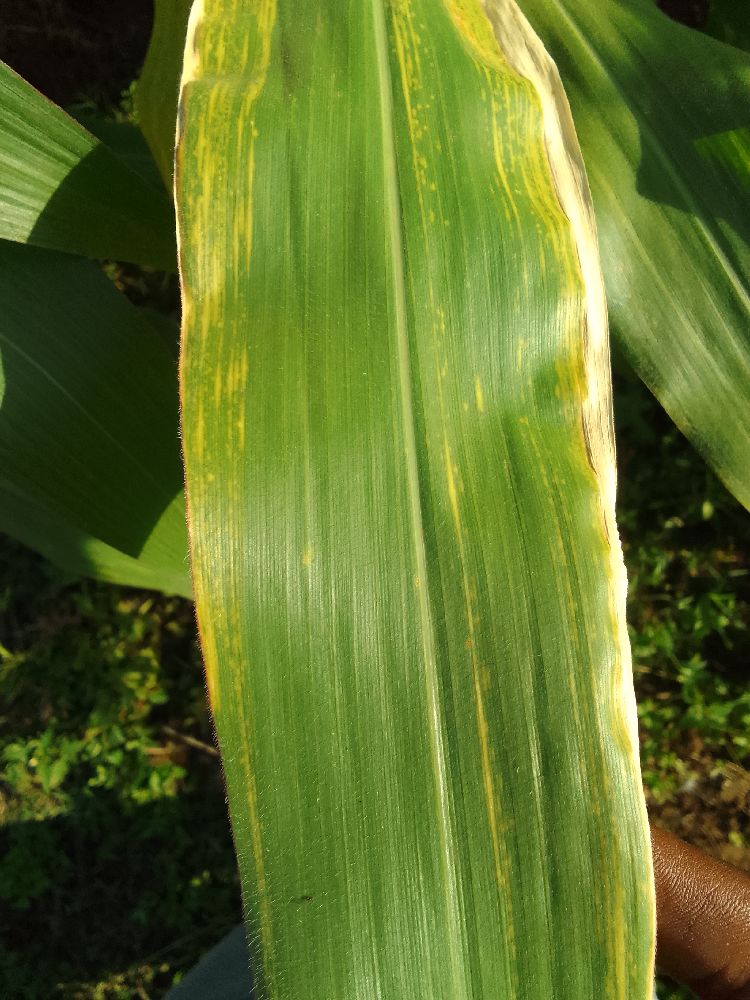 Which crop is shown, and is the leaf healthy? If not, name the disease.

maize, maize lethal necrosis
